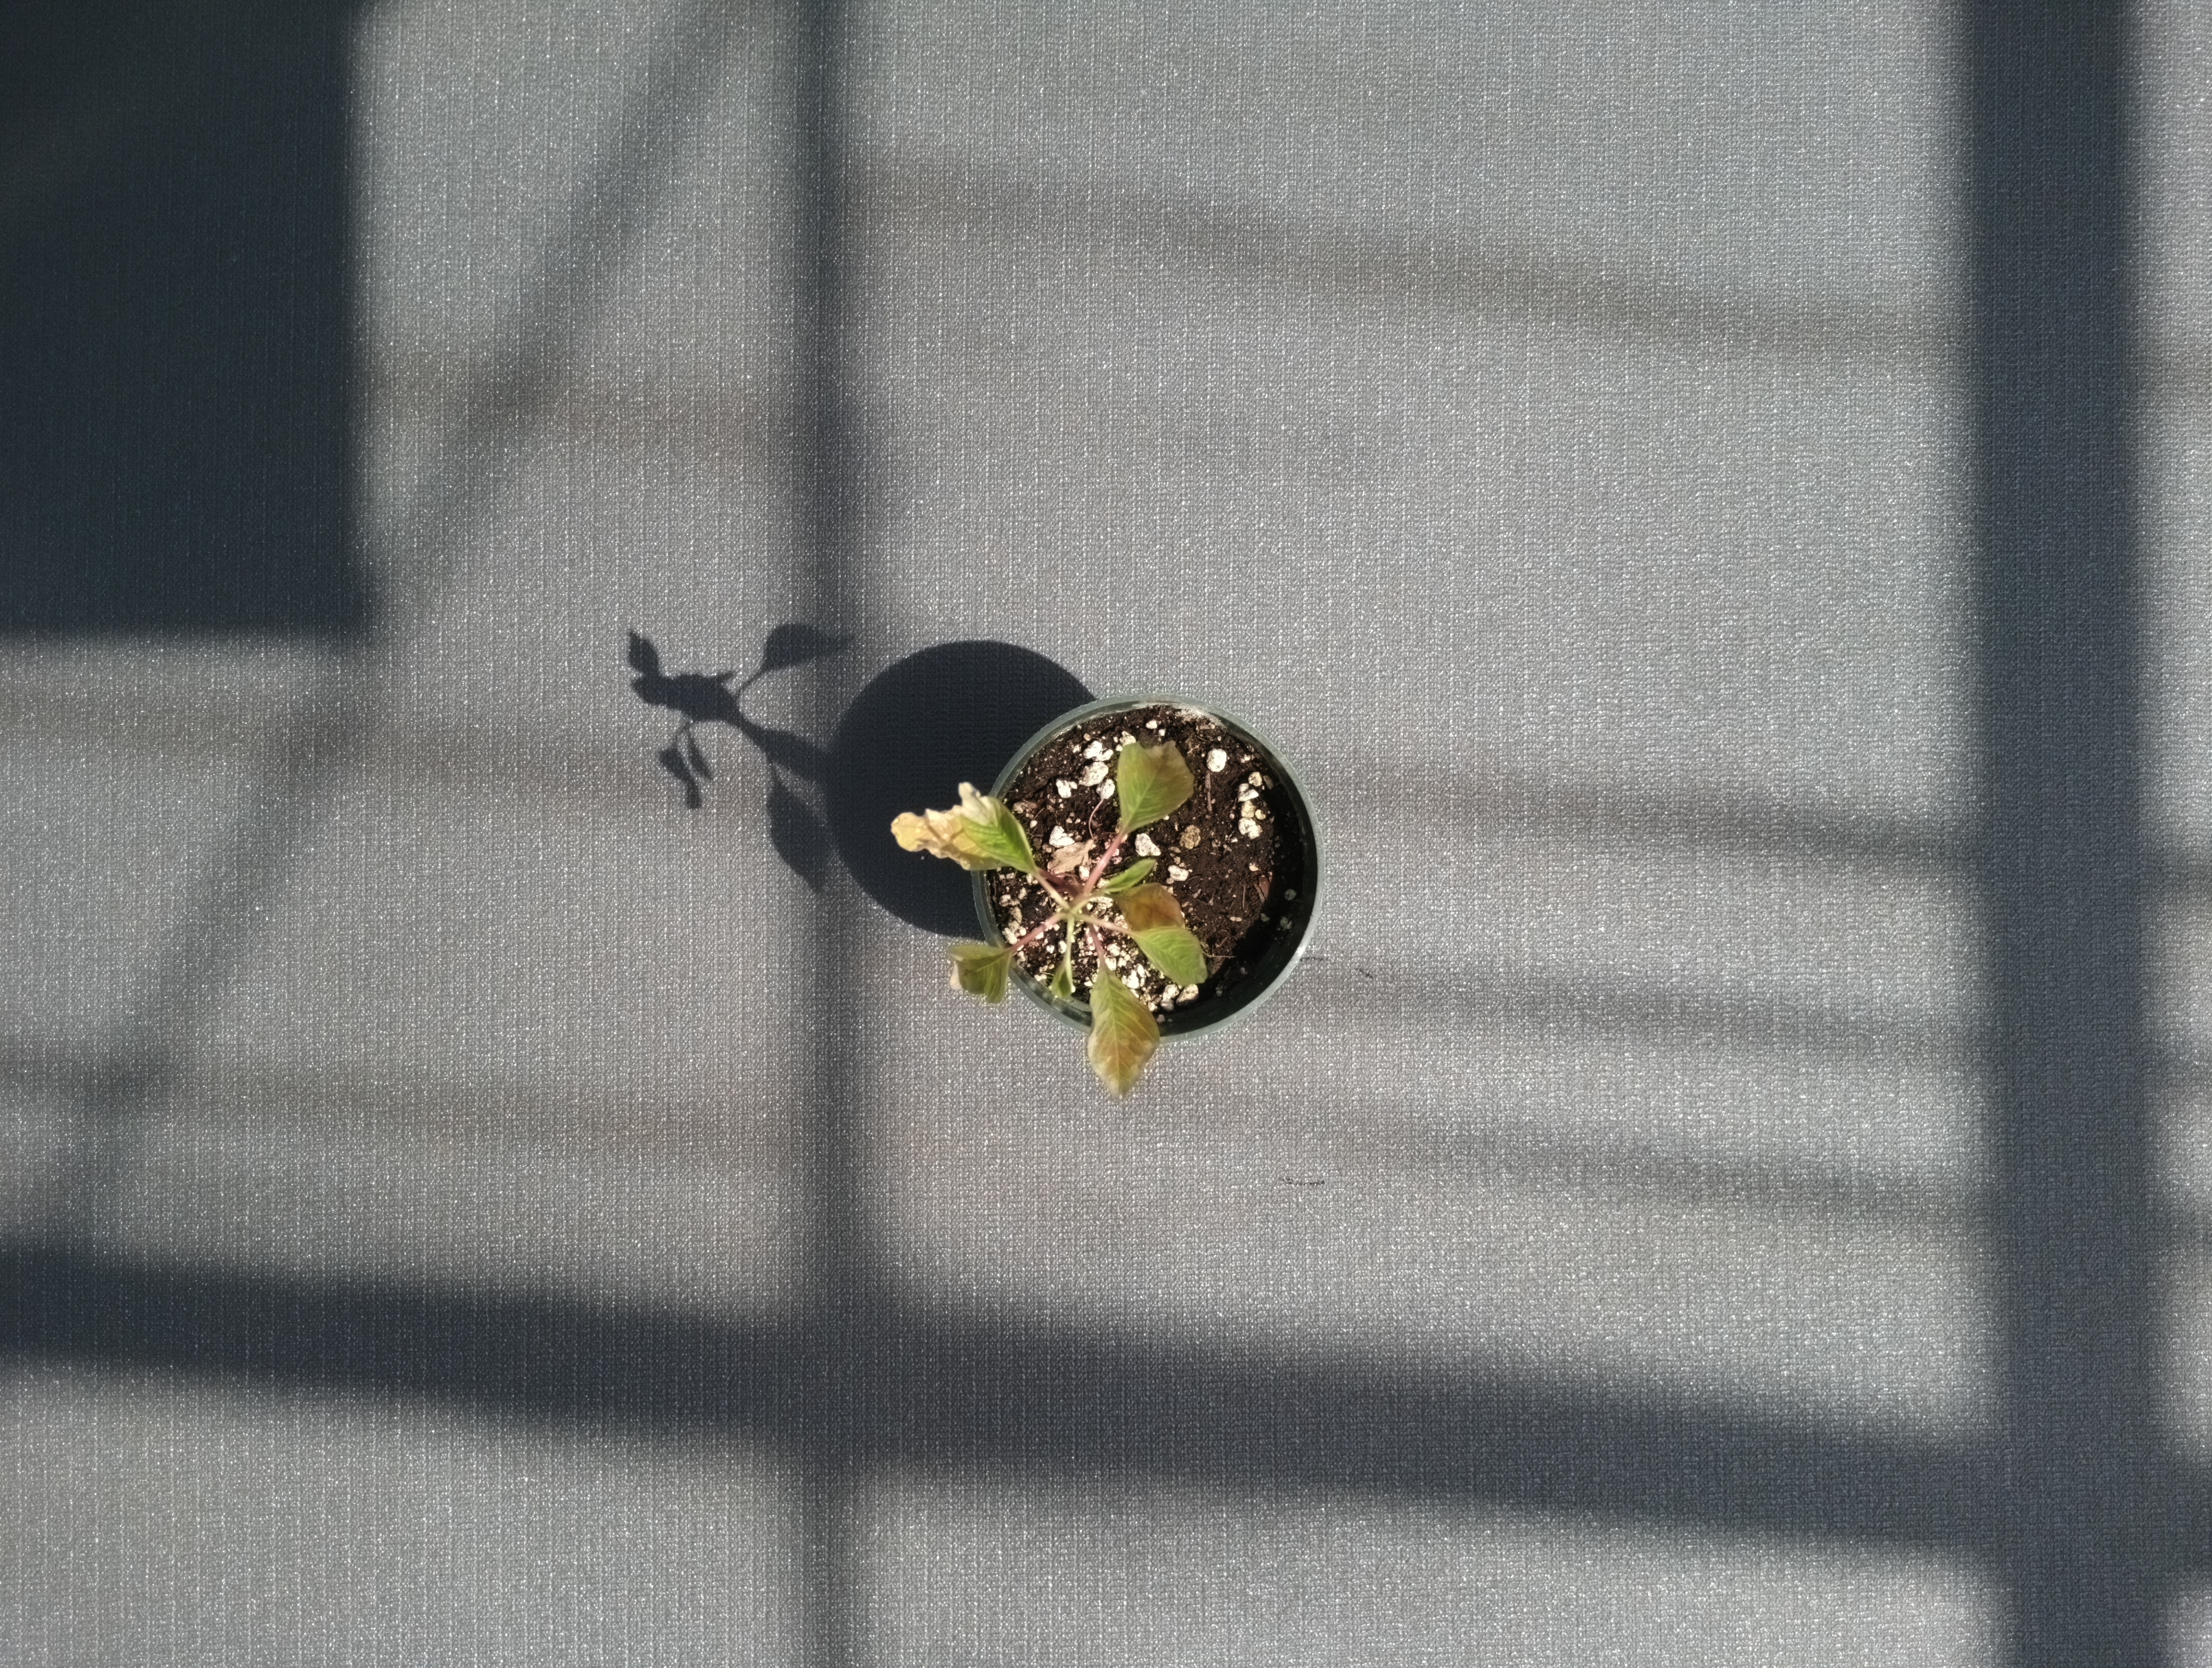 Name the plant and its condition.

waterhemp, chlorosis necrosis
